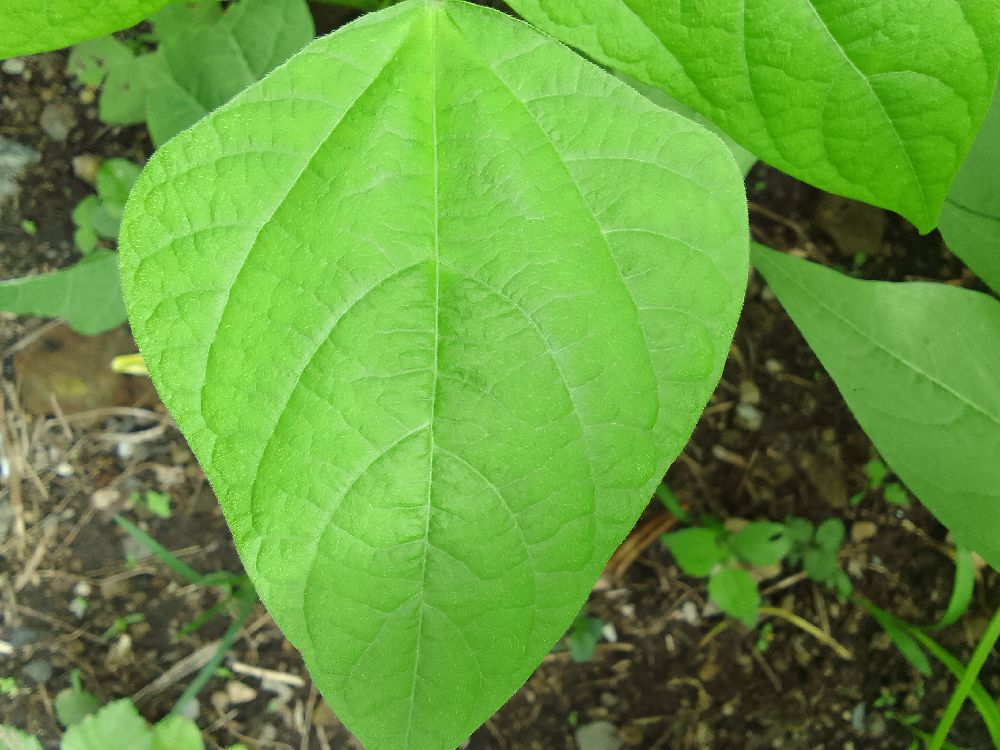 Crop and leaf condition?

common bean, healthy
